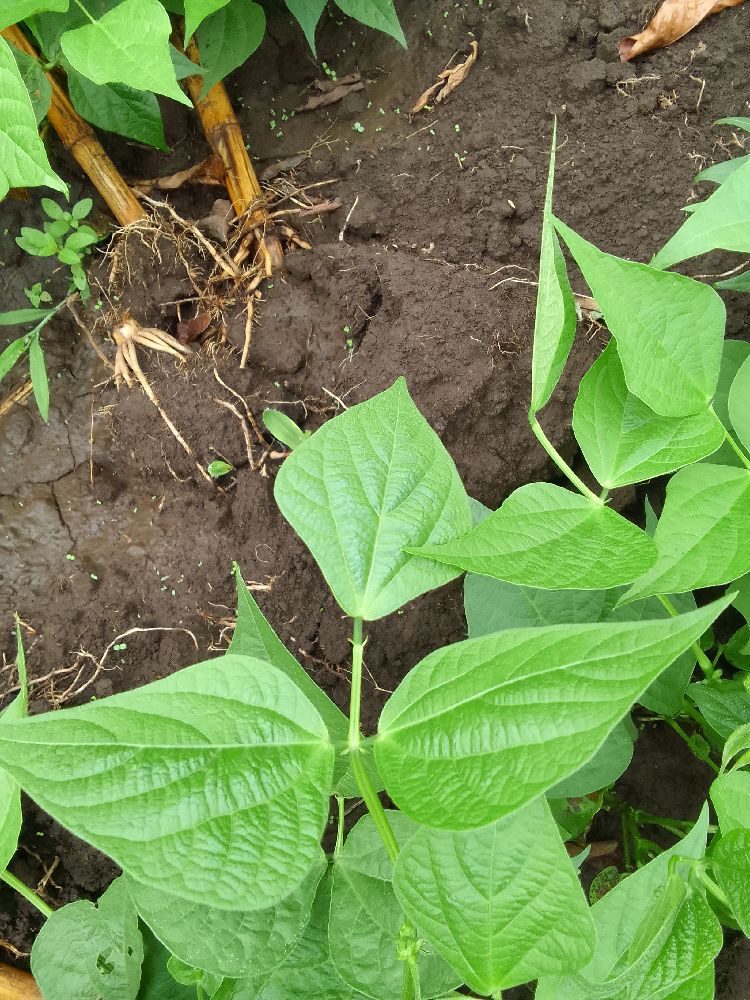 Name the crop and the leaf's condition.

common bean, healthy
